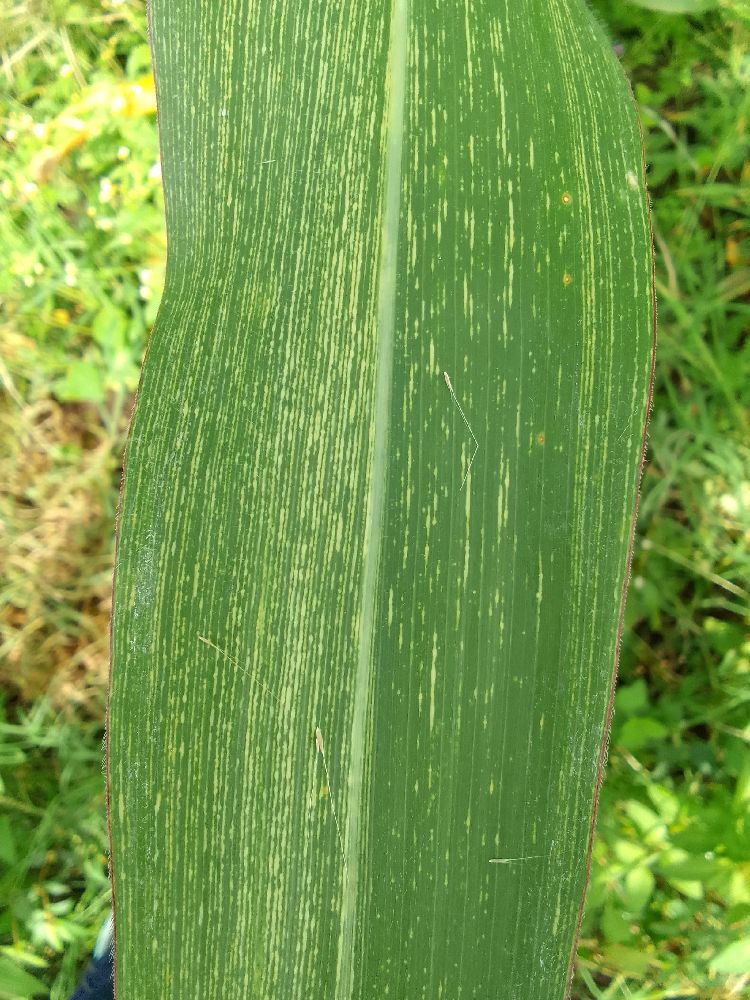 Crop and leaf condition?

maize, maize streak virus
